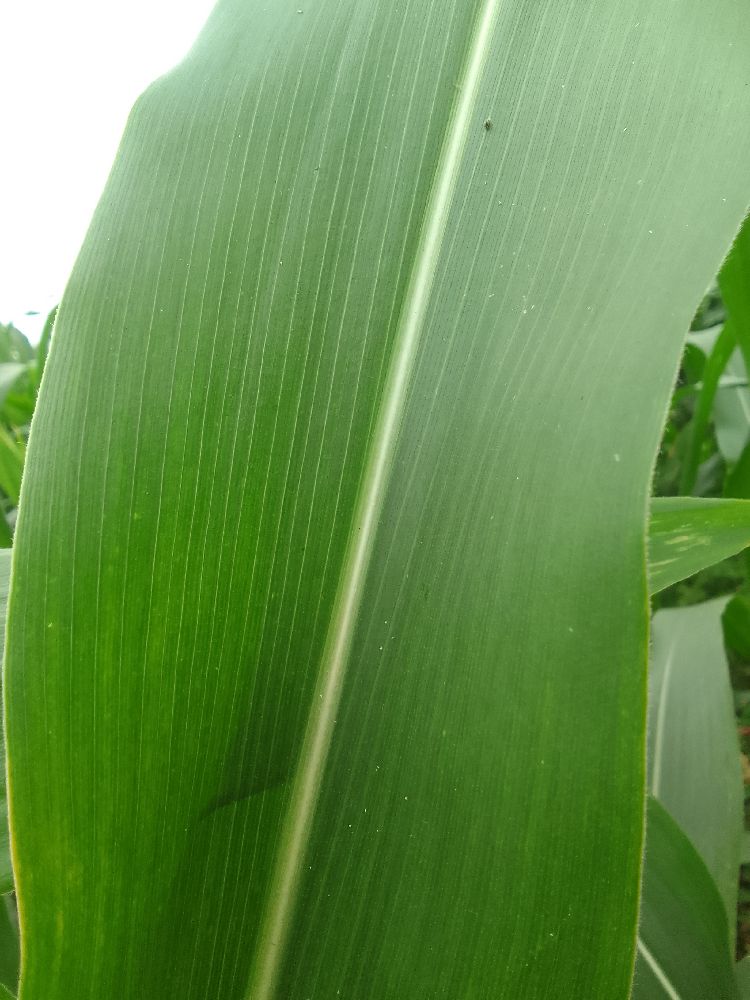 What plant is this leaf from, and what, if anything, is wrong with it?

maize, healthy
